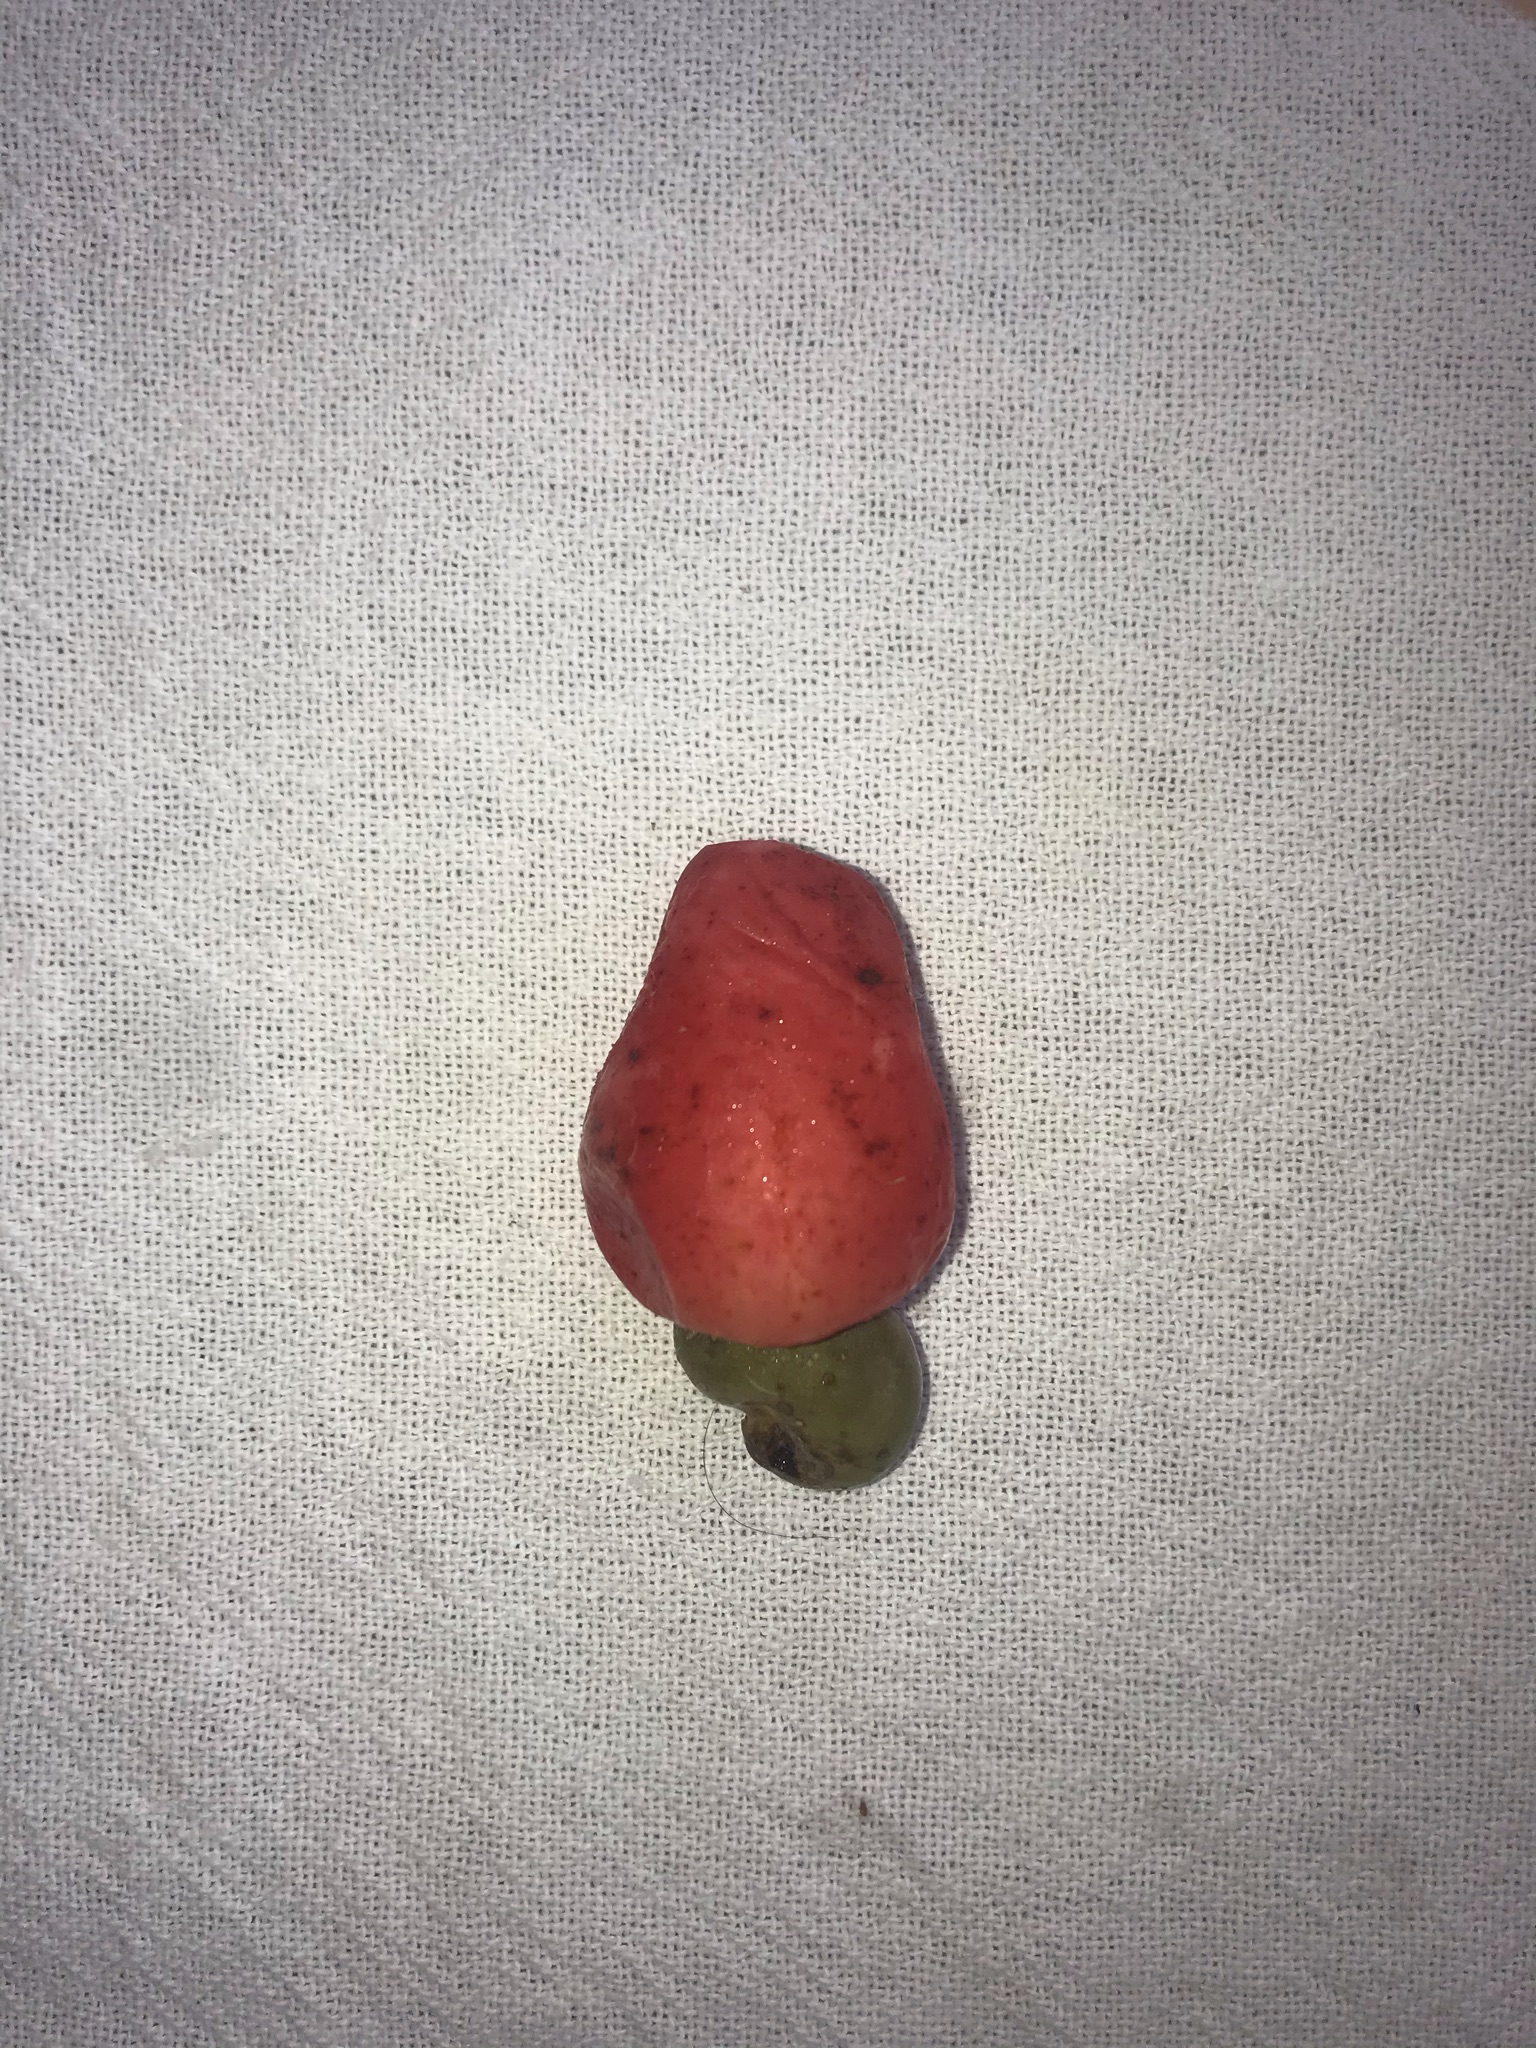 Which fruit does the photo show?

caju vermelho
